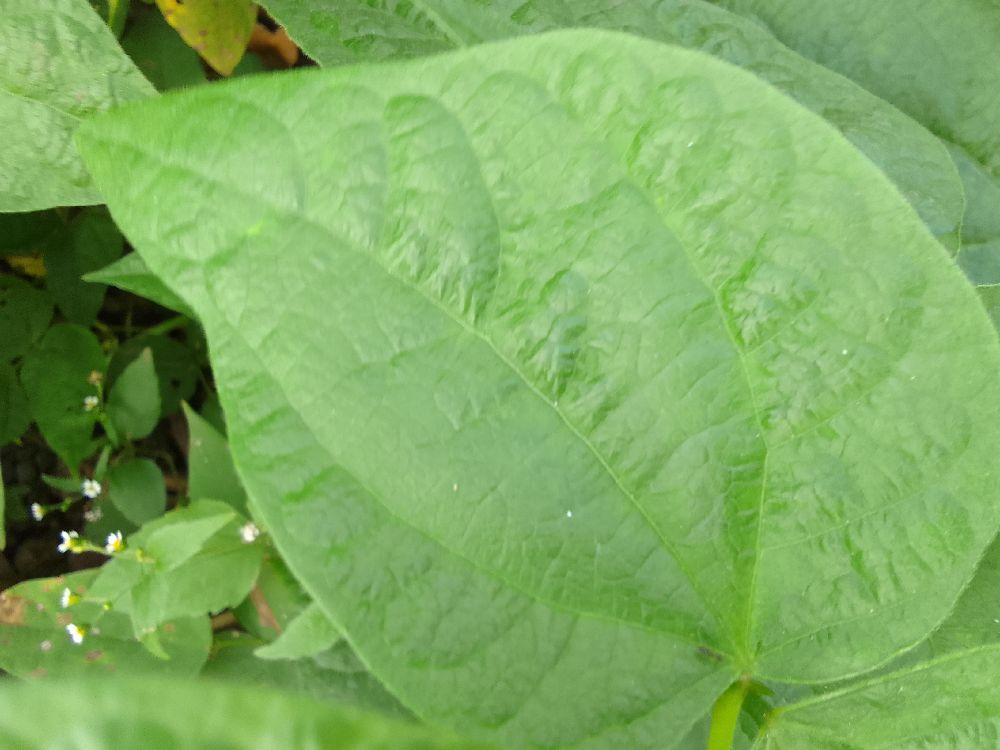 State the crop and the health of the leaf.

common bean, healthy
